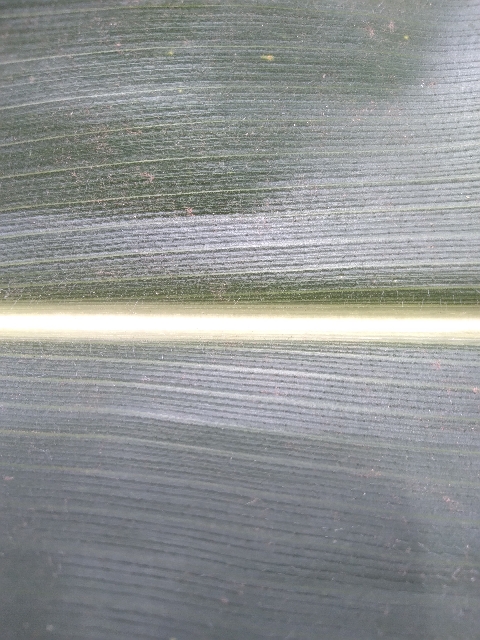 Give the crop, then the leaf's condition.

maize, healthy
